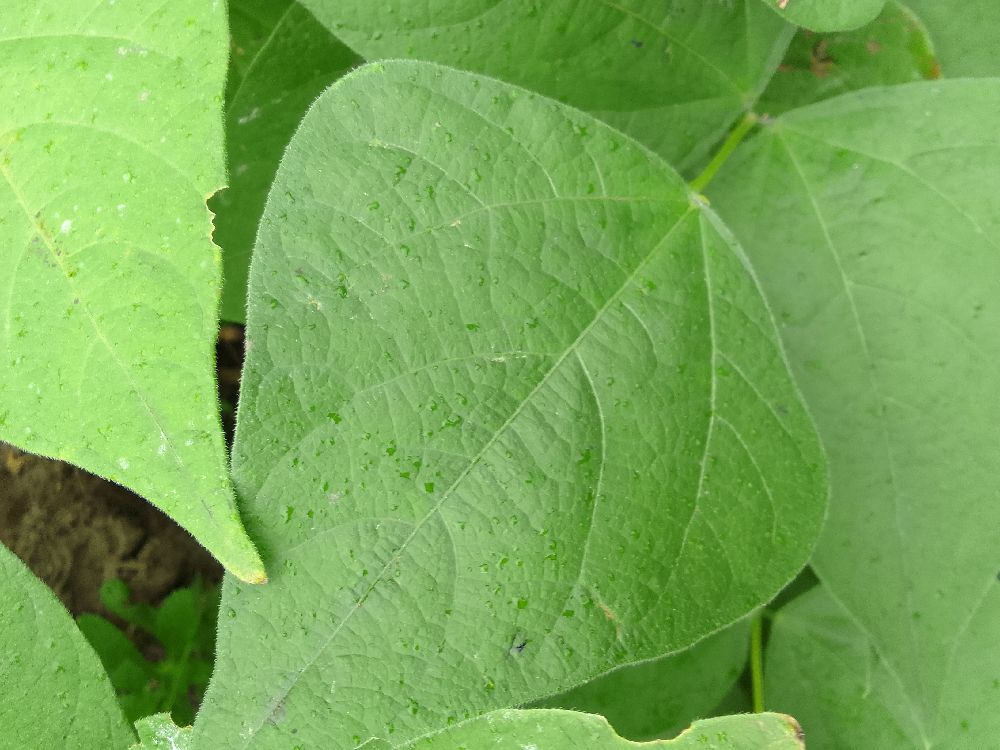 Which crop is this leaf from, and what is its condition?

common bean, healthy
